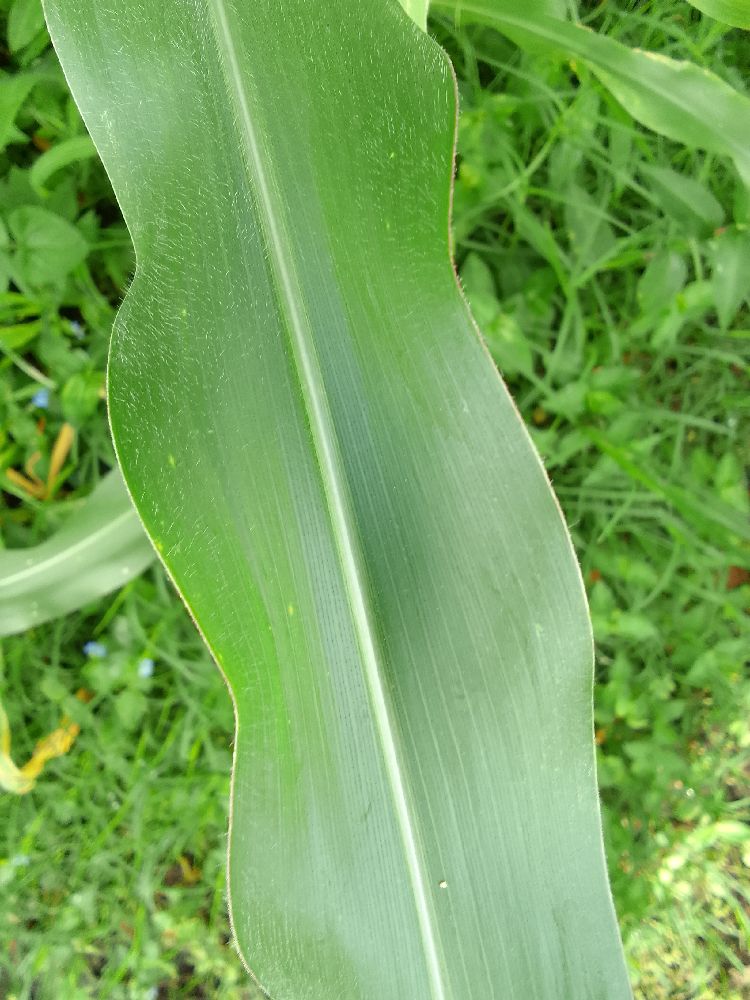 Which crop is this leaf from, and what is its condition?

maize, healthy
